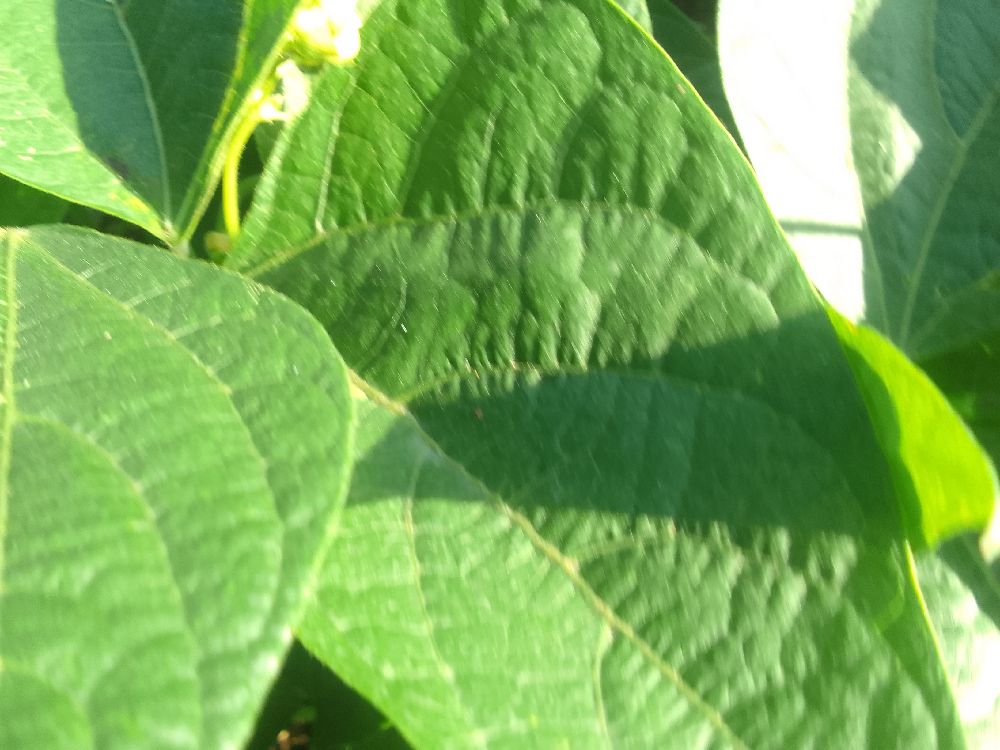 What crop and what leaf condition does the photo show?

common bean, healthy
